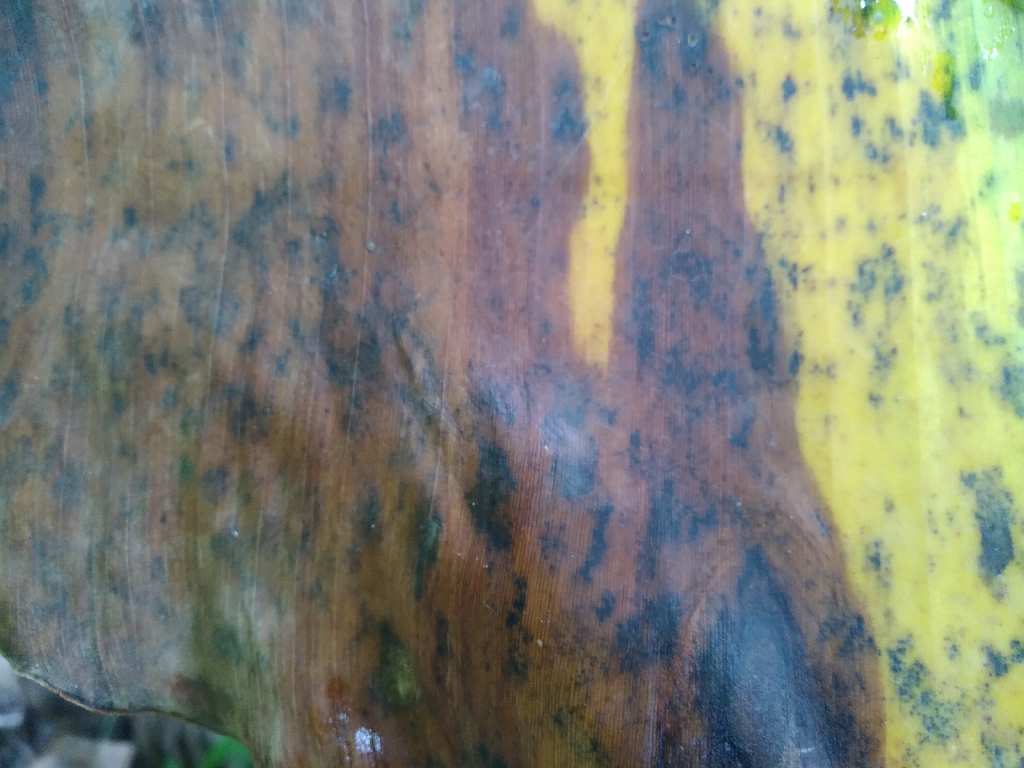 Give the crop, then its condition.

banana, black sigatoka
